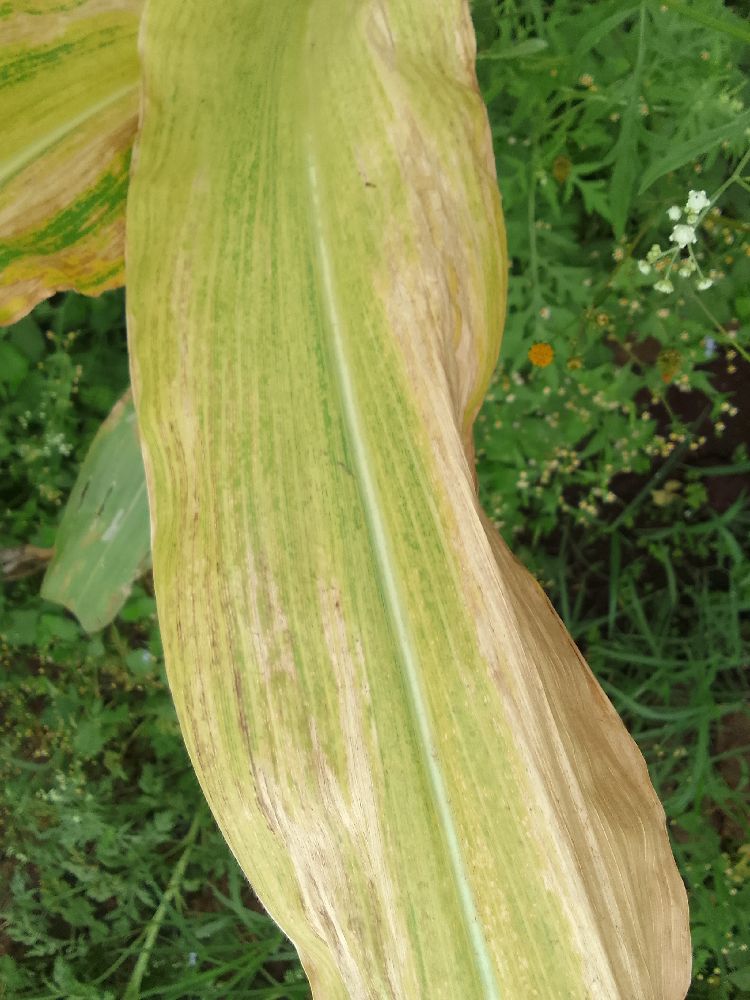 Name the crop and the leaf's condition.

maize, maize lethal necrosis
